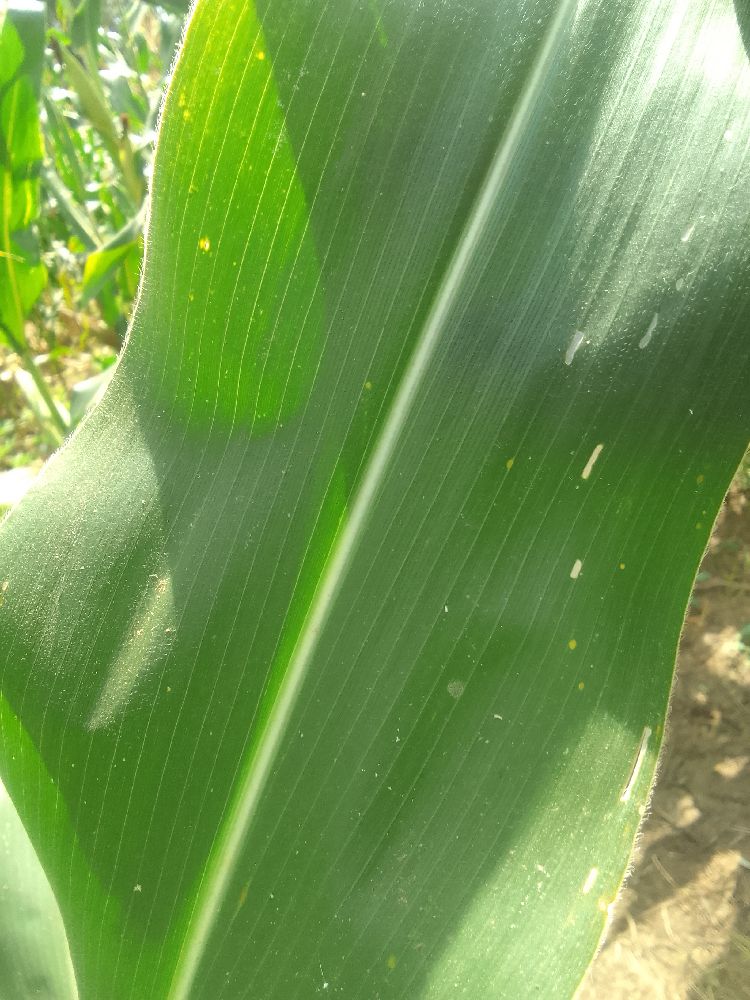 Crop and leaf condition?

maize, healthy
